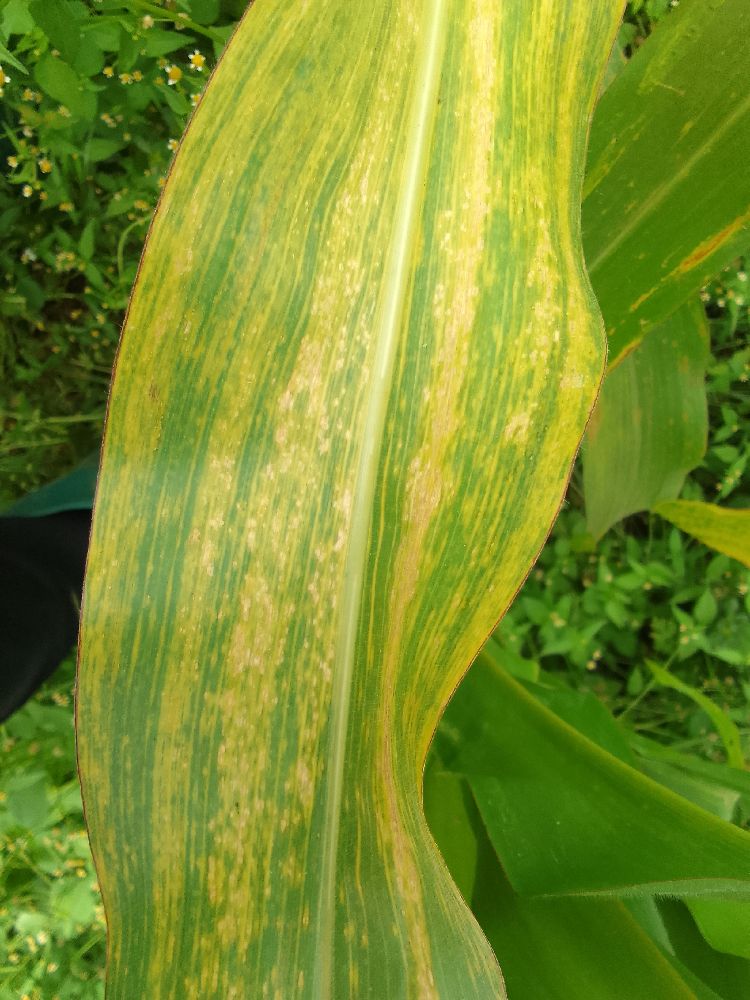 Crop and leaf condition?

maize, maize lethal necrosis
